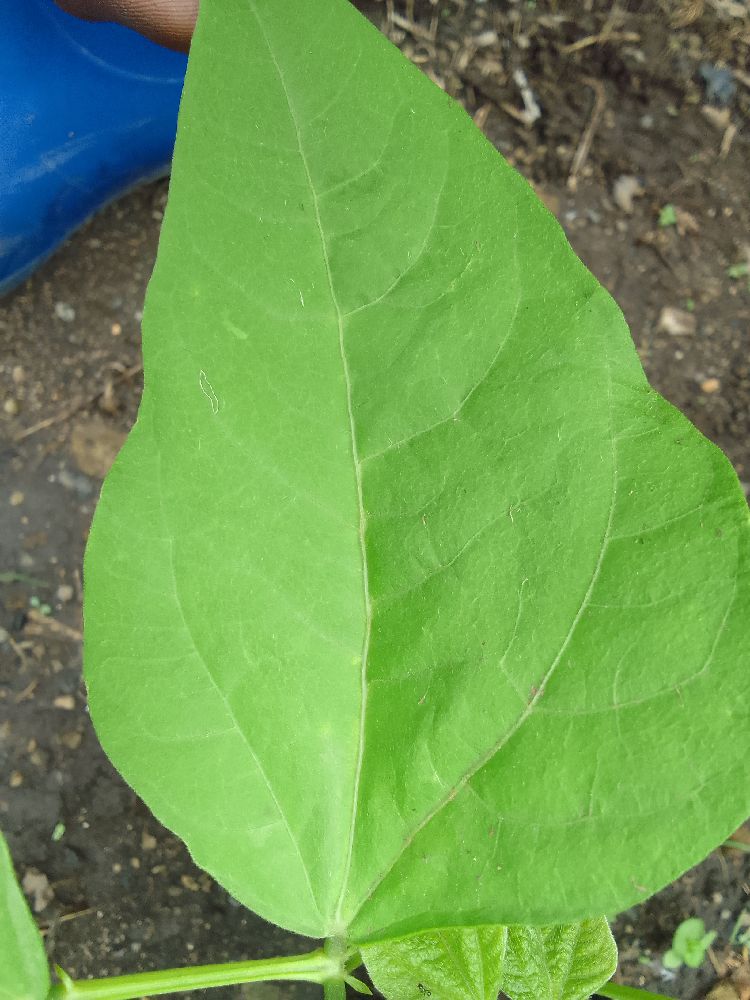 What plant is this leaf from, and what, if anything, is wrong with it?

common bean, healthy
